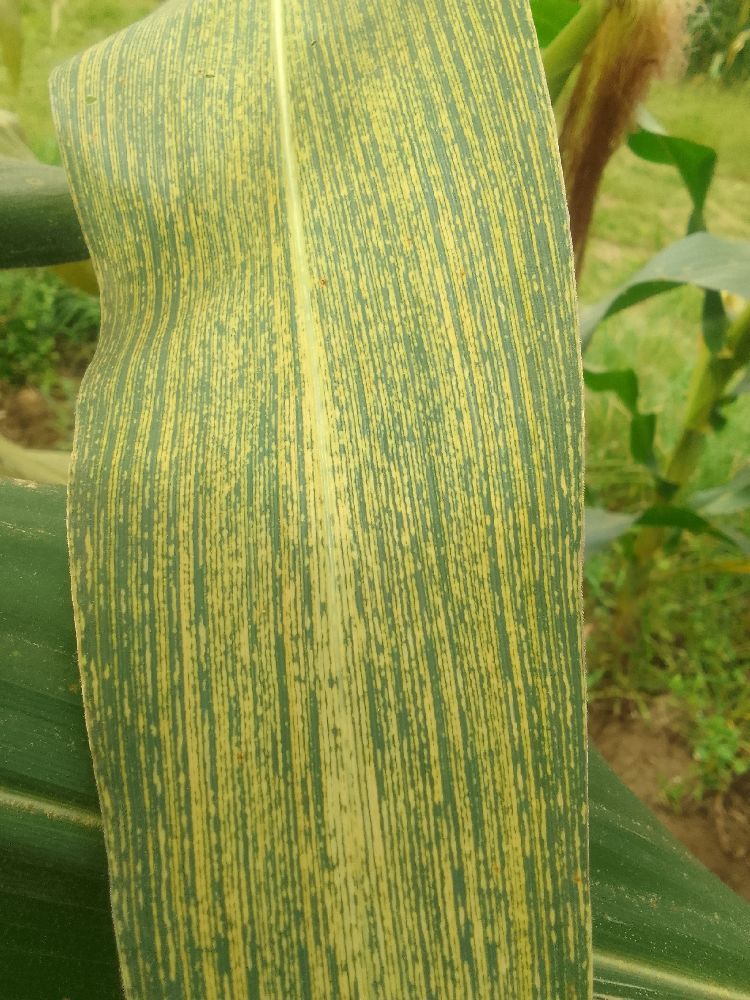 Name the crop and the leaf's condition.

maize, maize streak virus
